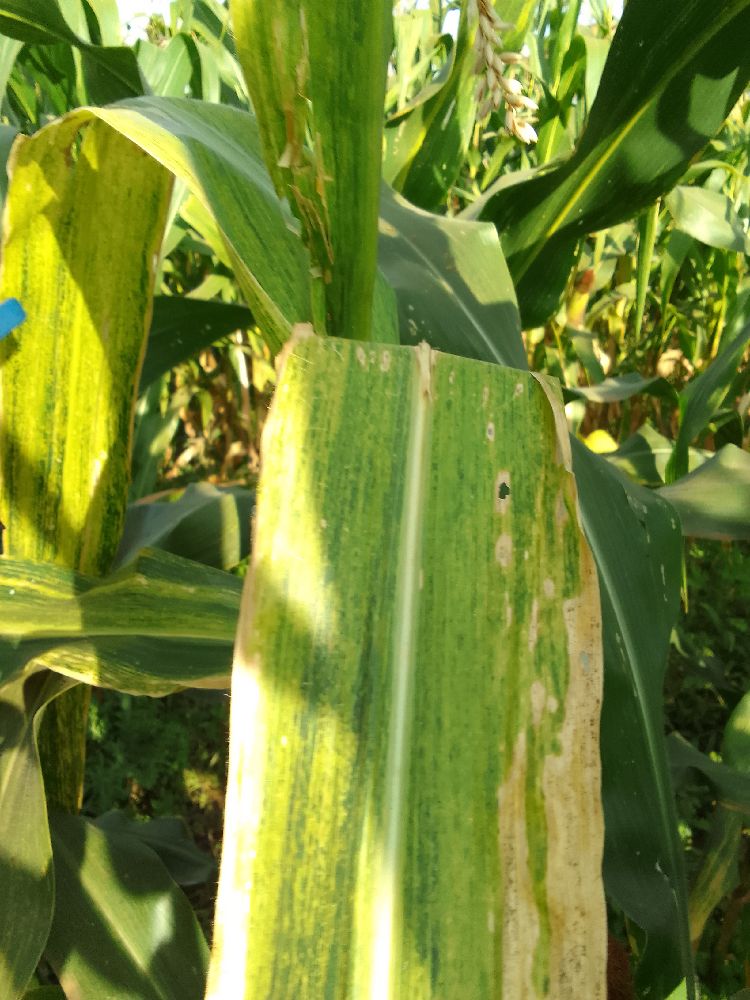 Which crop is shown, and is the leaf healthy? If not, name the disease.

maize, maize lethal necrosis
